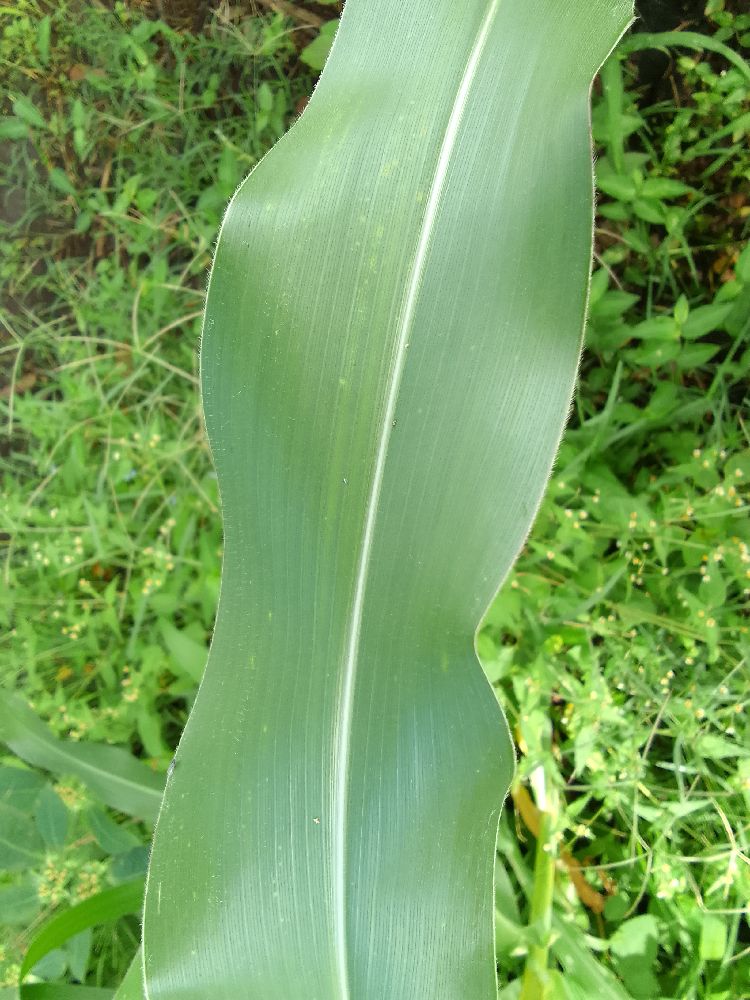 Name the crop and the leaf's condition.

maize, healthy
